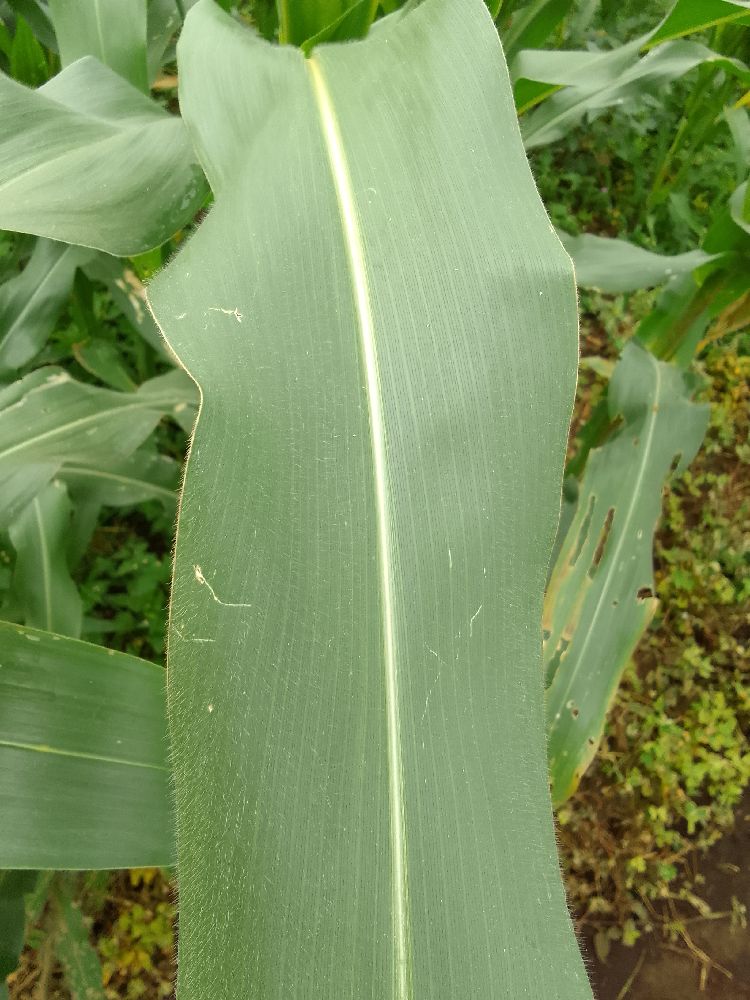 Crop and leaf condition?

maize, healthy
